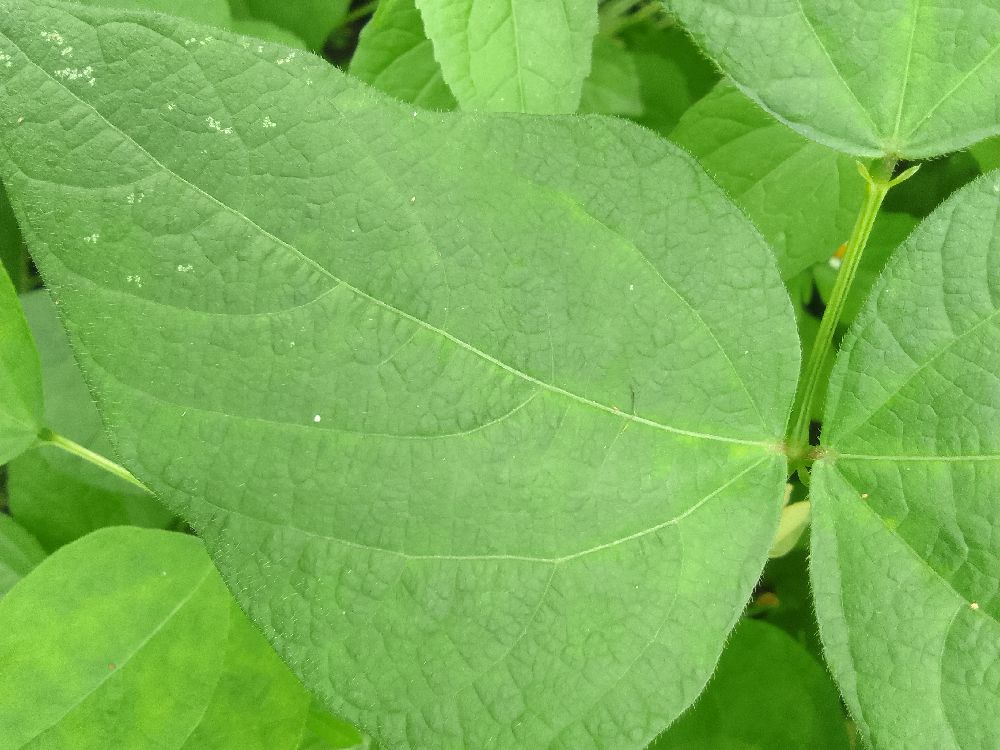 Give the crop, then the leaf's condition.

common bean, healthy
